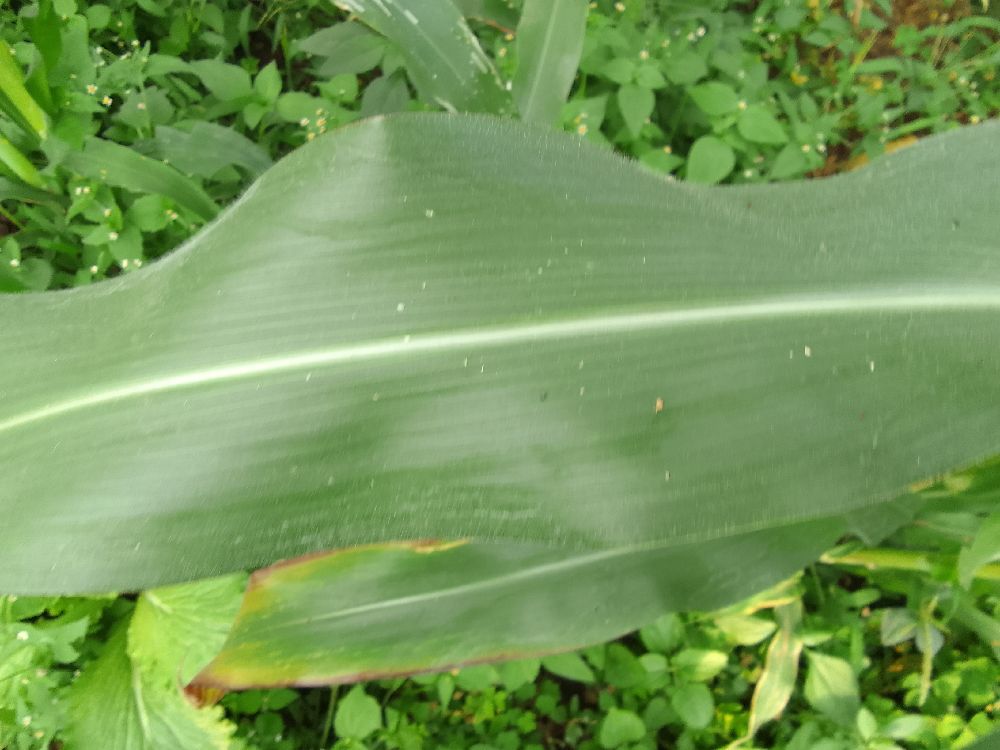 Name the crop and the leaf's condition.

maize, healthy
